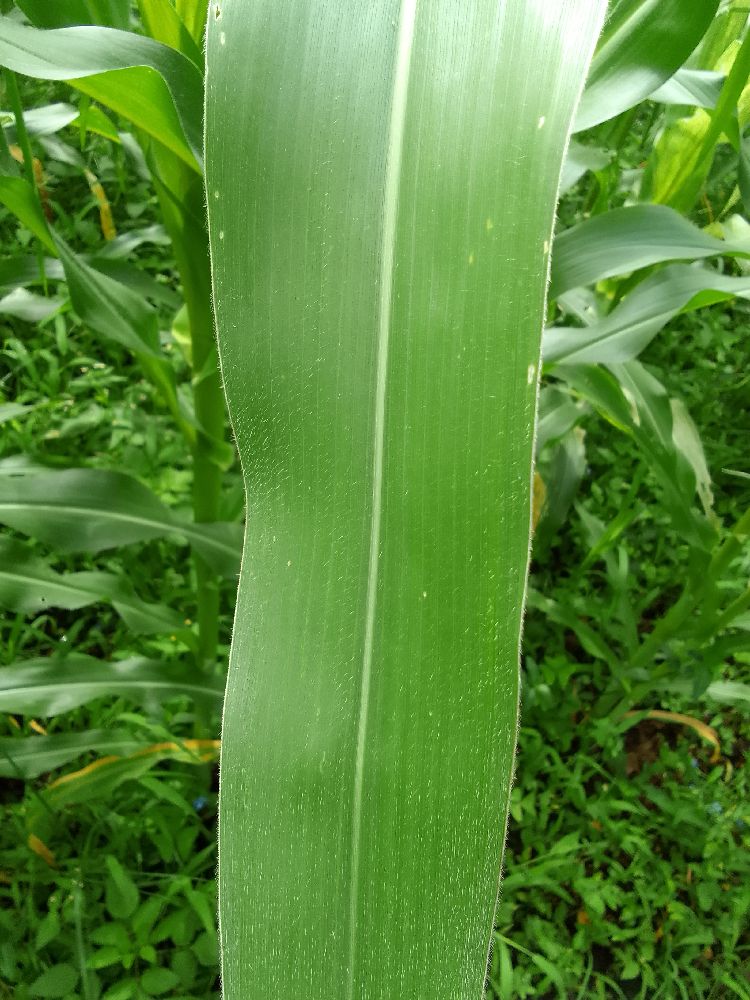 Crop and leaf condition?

maize, healthy
